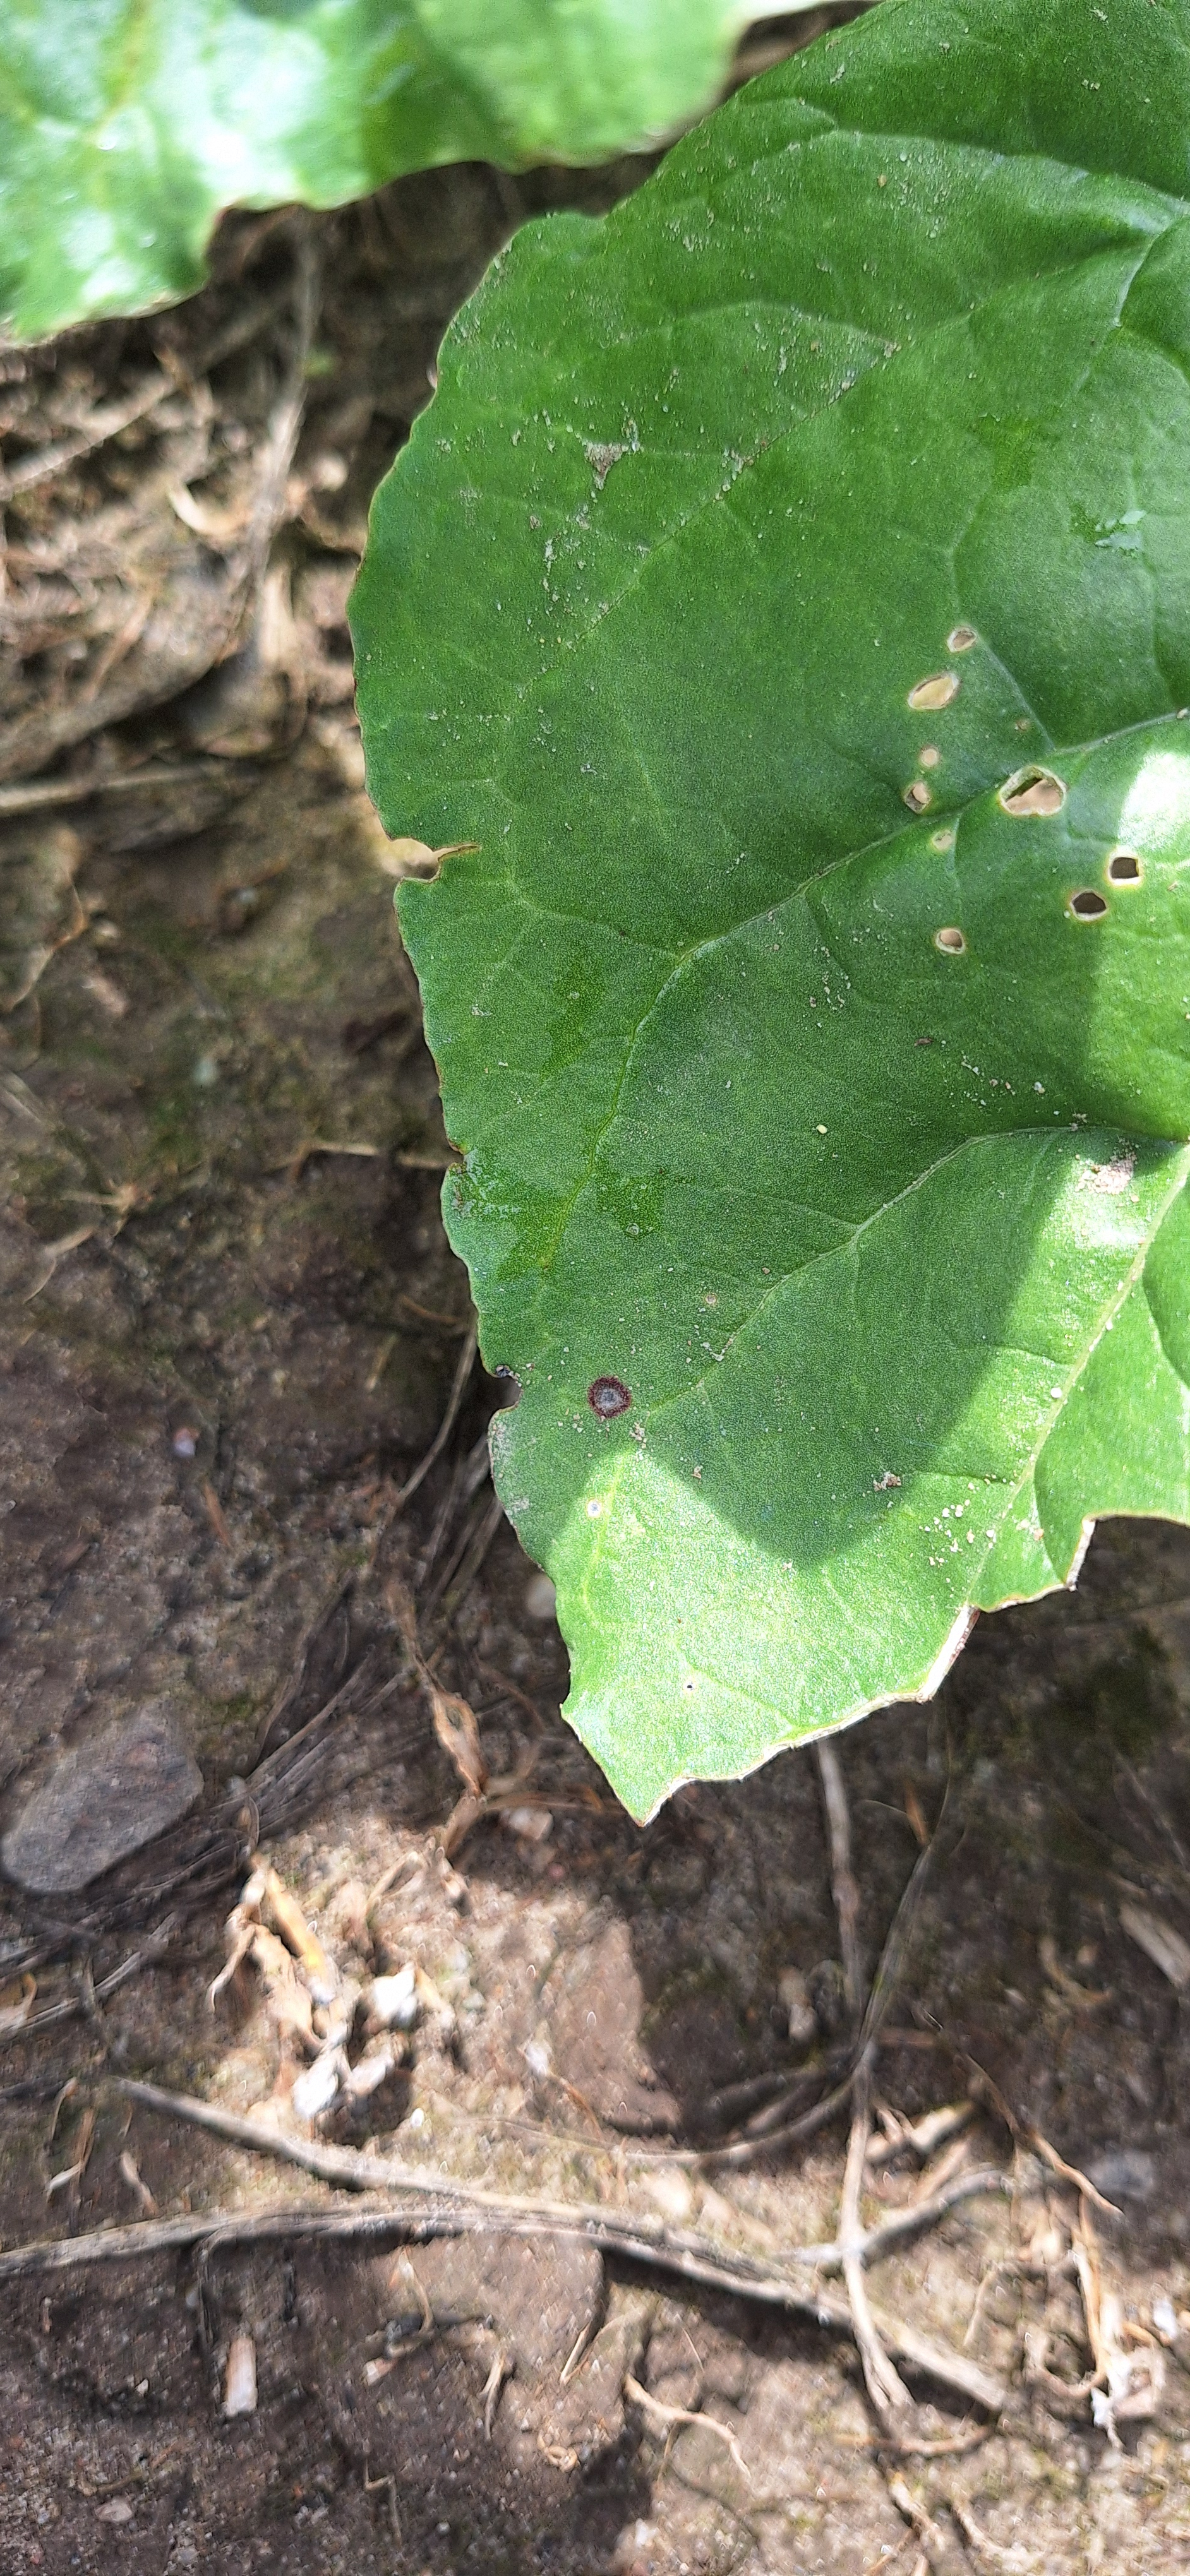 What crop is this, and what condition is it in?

beet, cercospora
